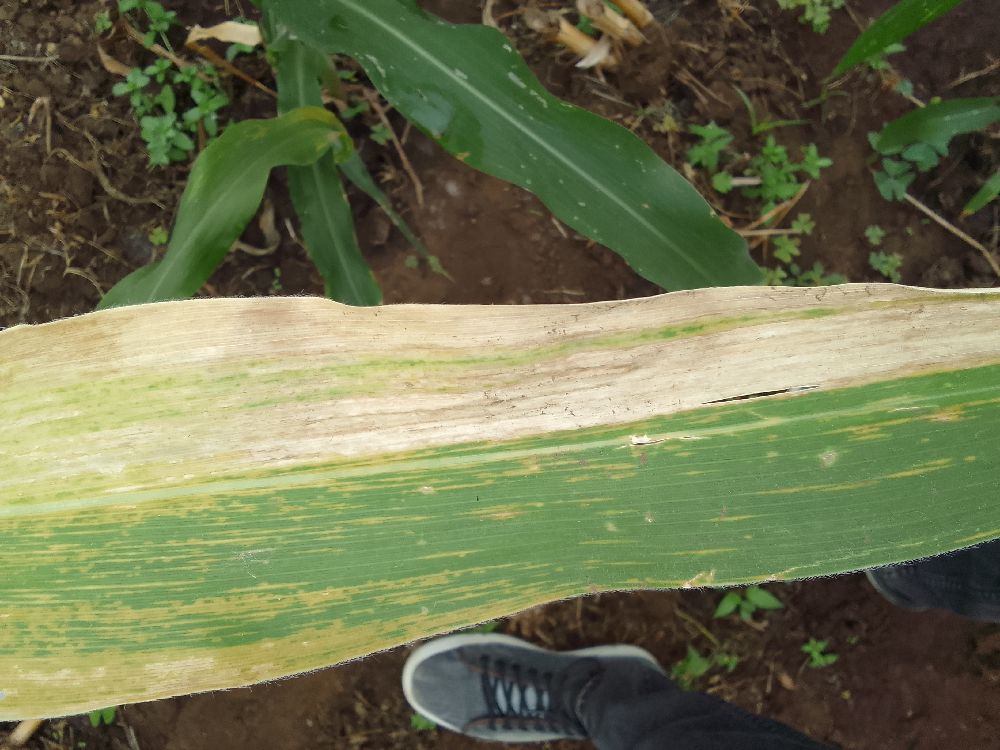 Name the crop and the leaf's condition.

maize, maize lethal necrosis
